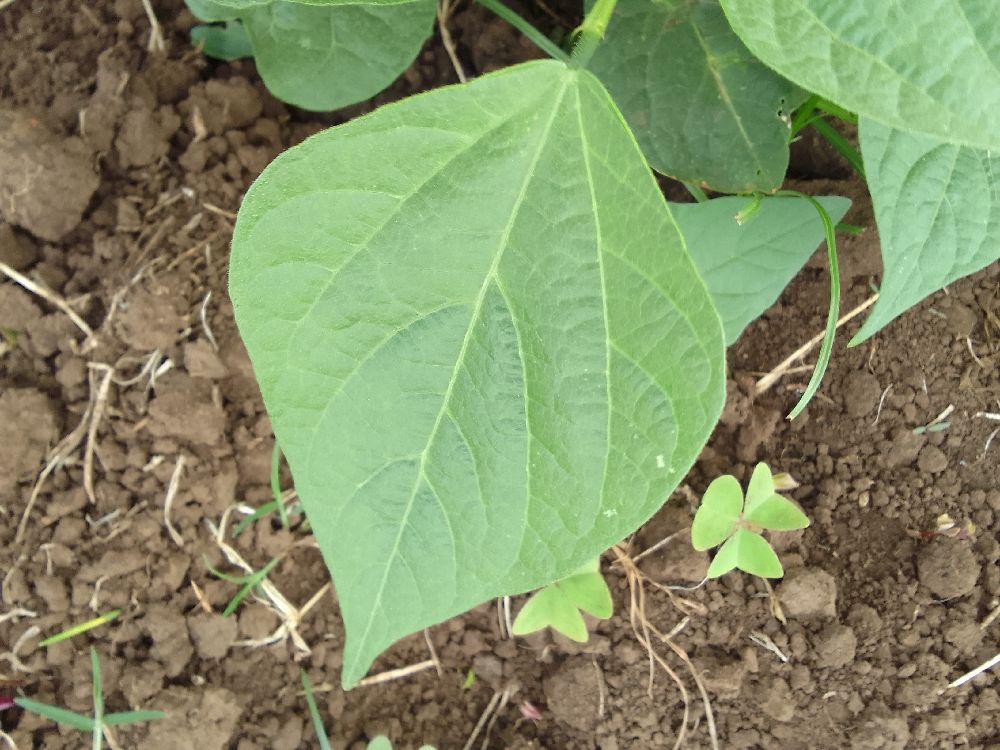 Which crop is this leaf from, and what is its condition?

common bean, healthy
